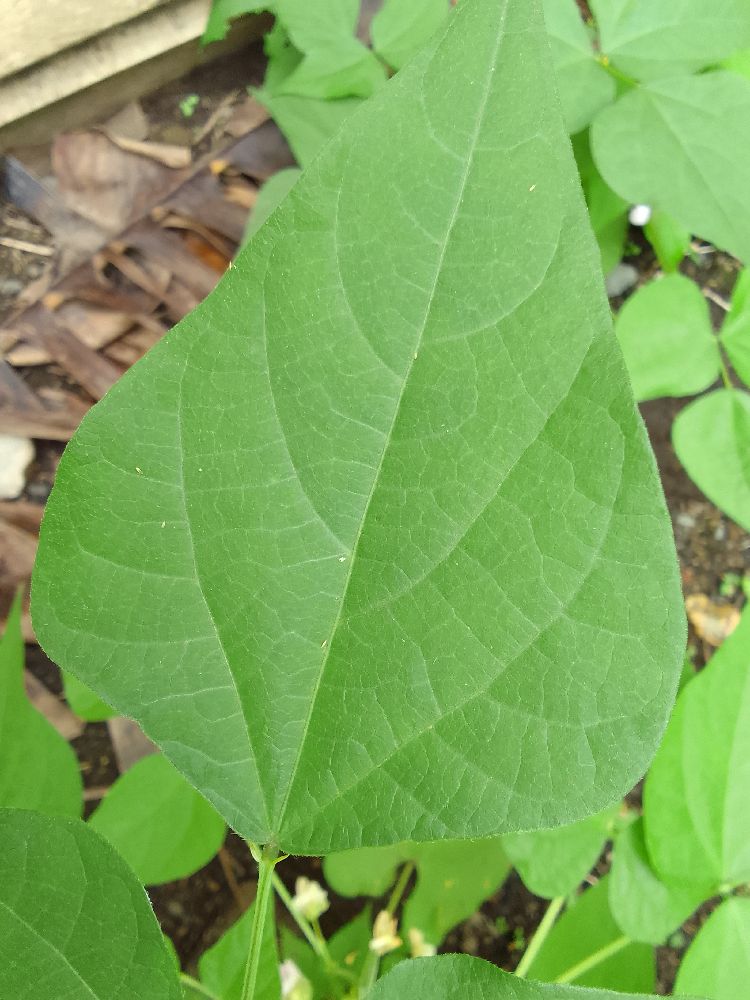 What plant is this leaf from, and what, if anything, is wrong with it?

common bean, healthy
